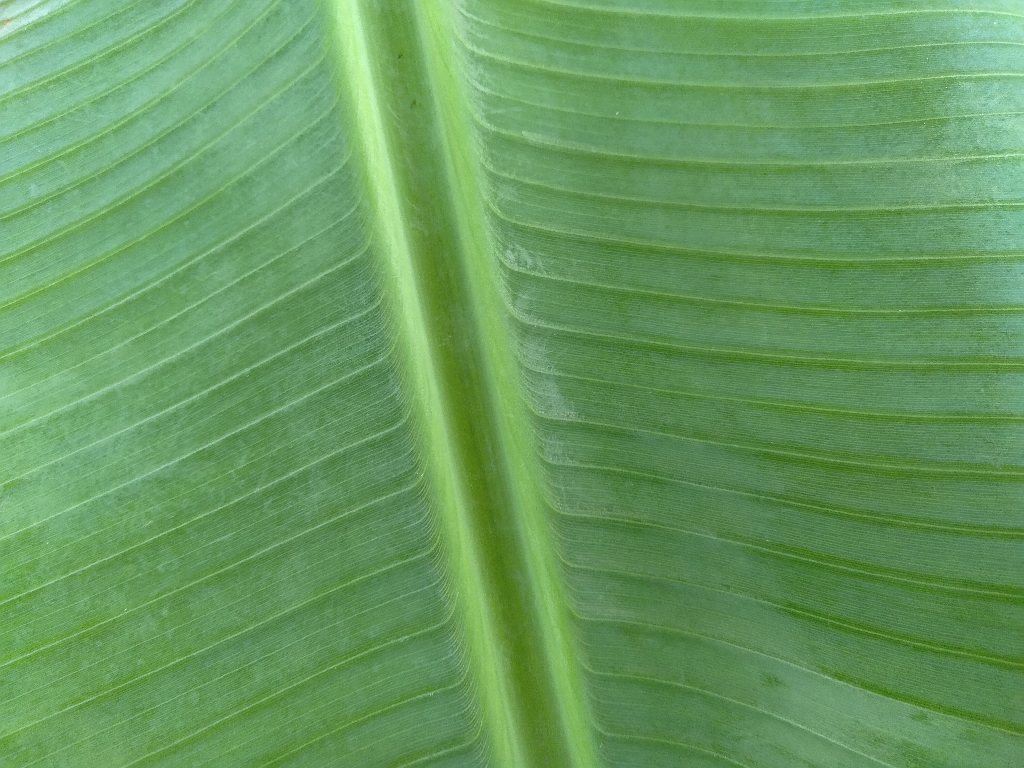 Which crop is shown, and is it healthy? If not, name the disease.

banana, healthy
